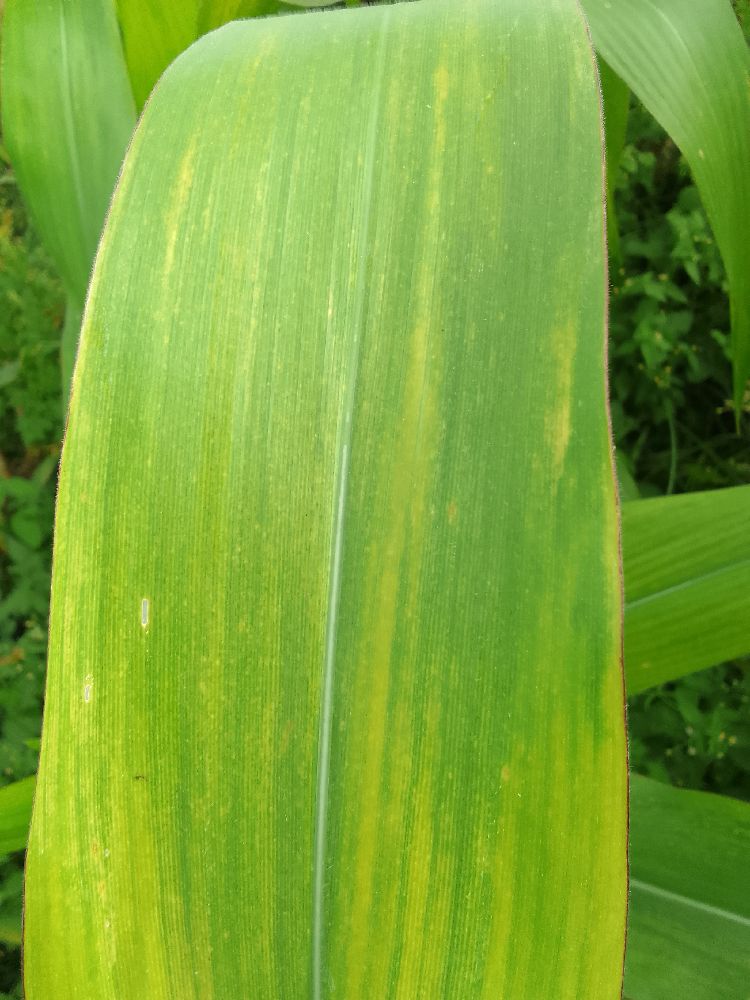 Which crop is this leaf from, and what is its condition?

maize, maize lethal necrosis
